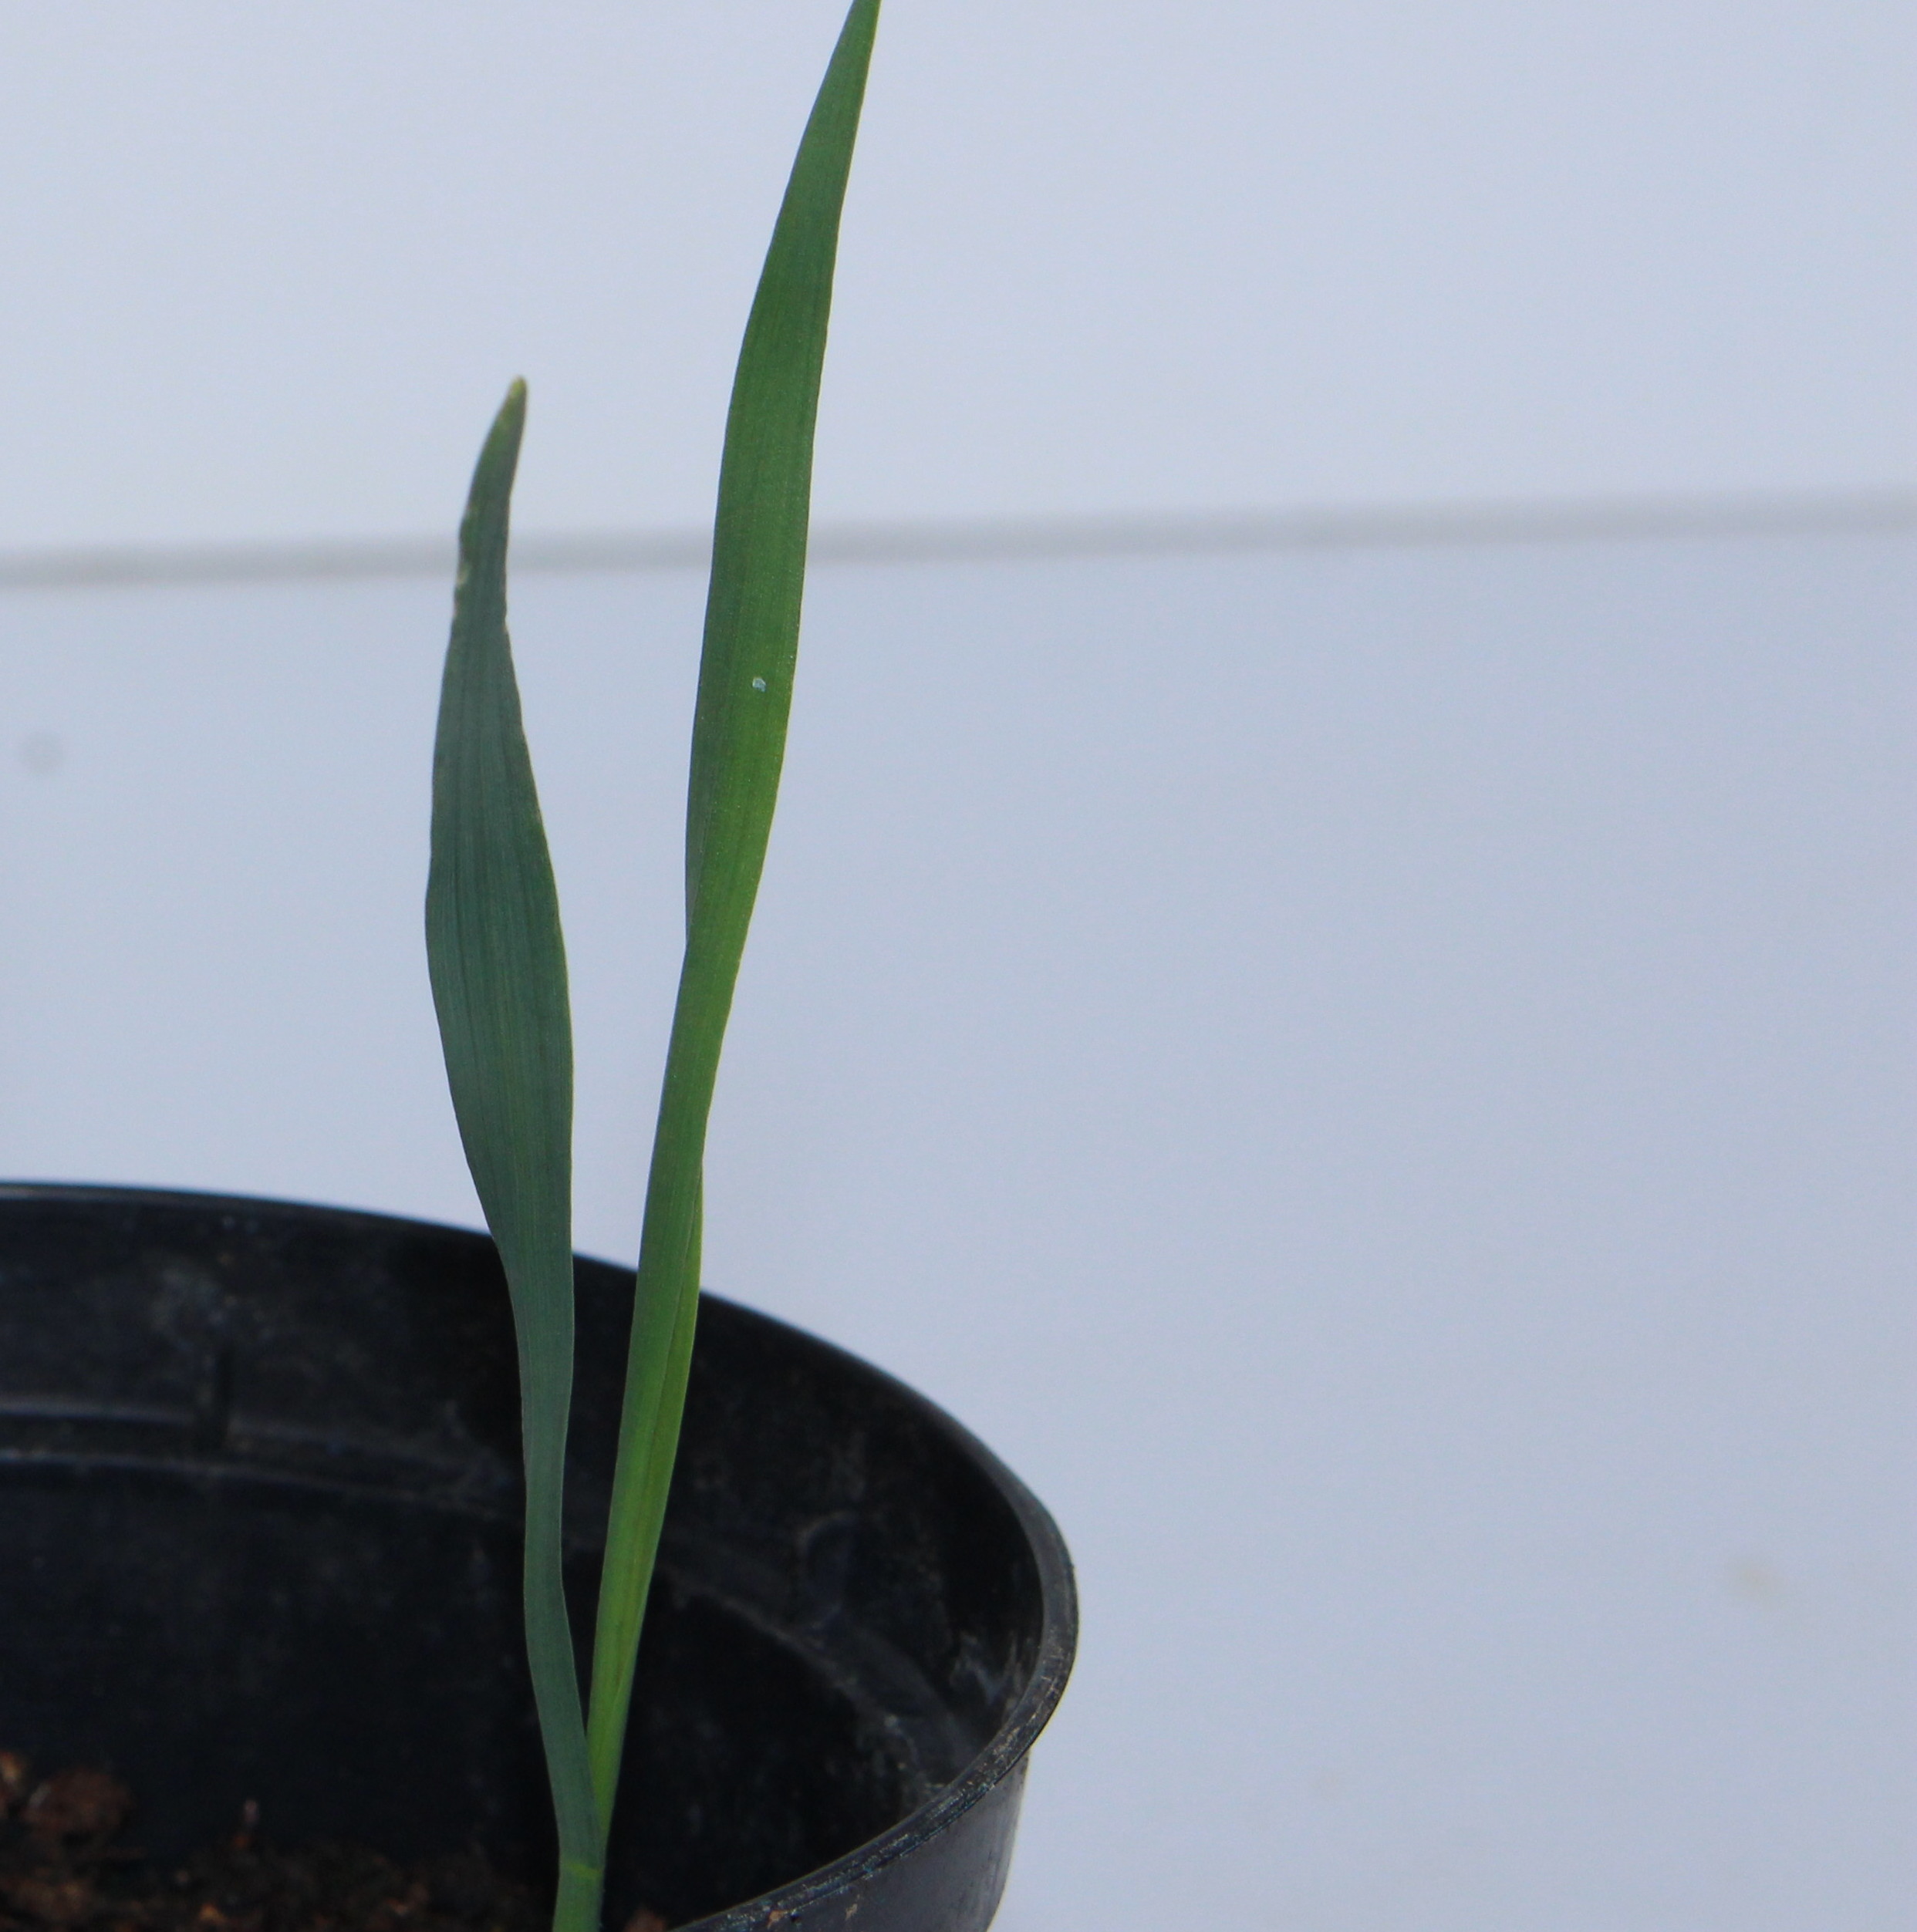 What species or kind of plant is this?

Avena sterilis
